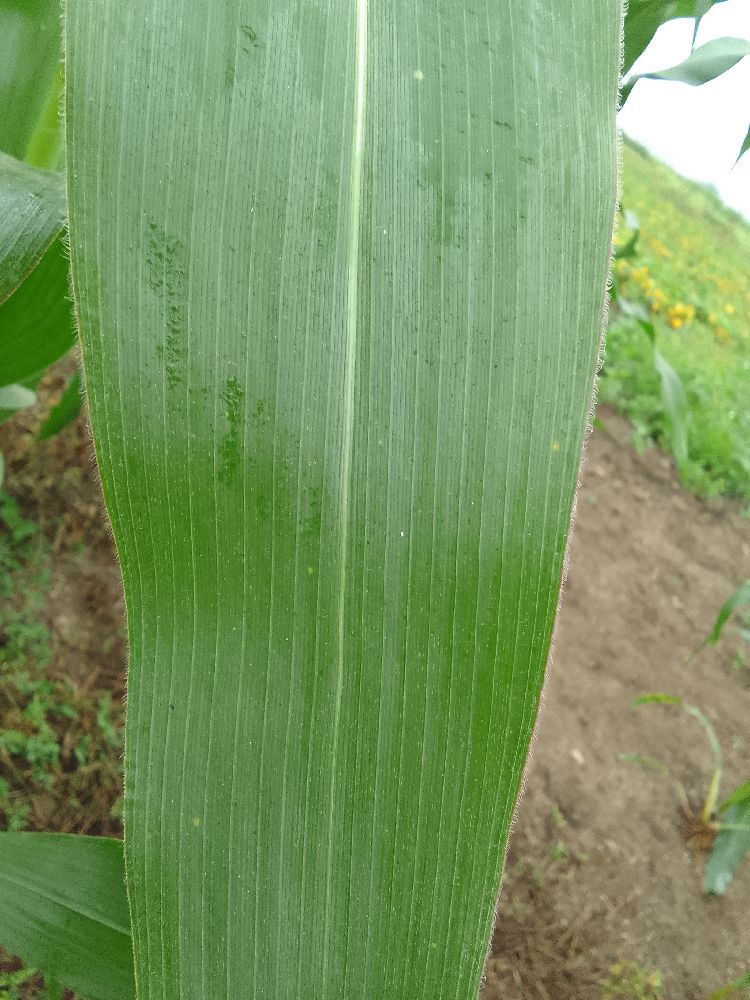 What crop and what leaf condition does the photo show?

maize, healthy
